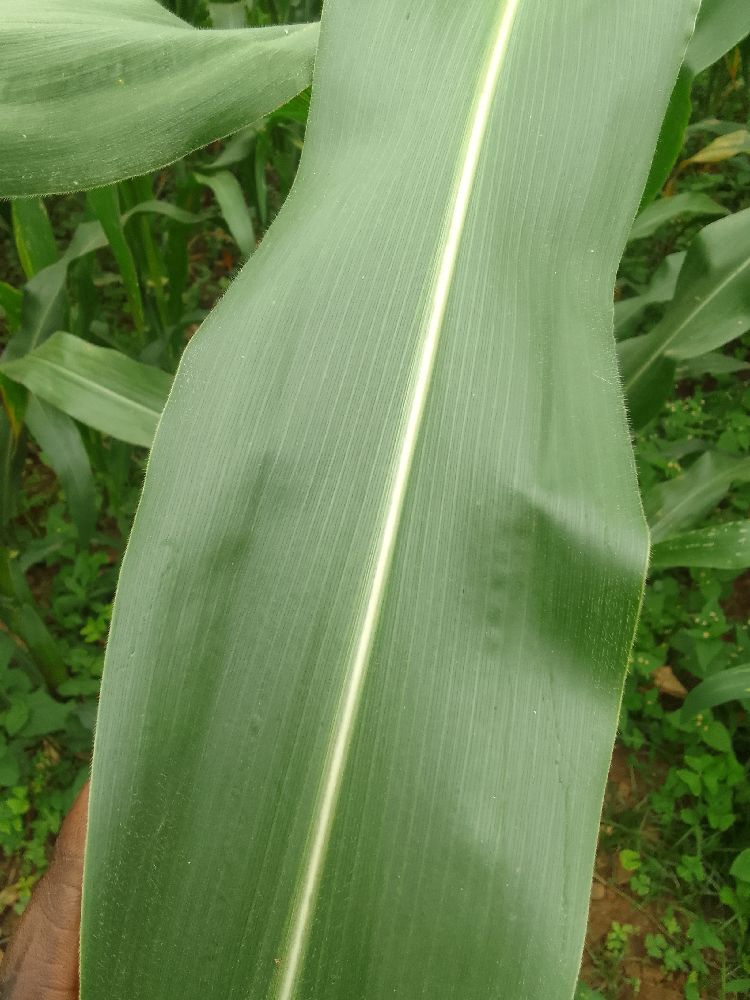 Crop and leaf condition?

maize, healthy
